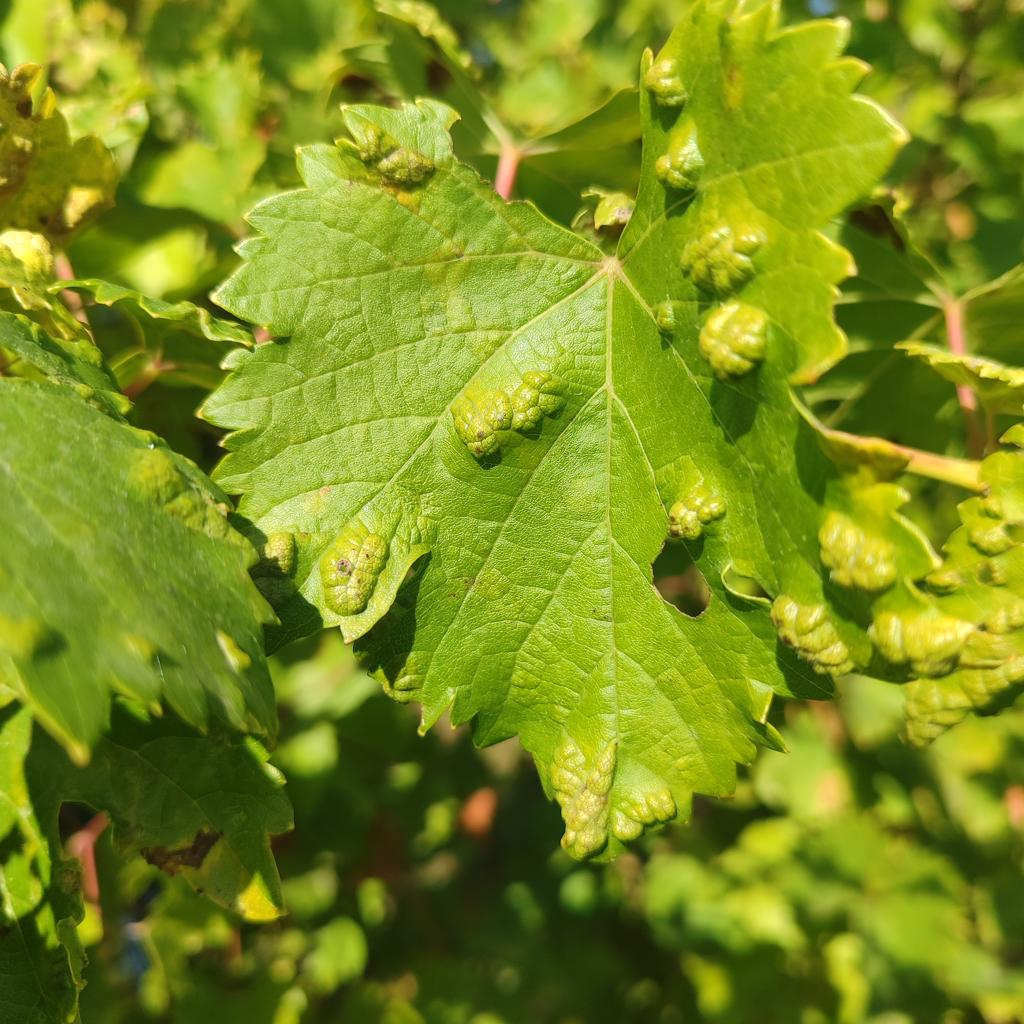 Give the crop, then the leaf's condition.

grapevine, erineum mite
